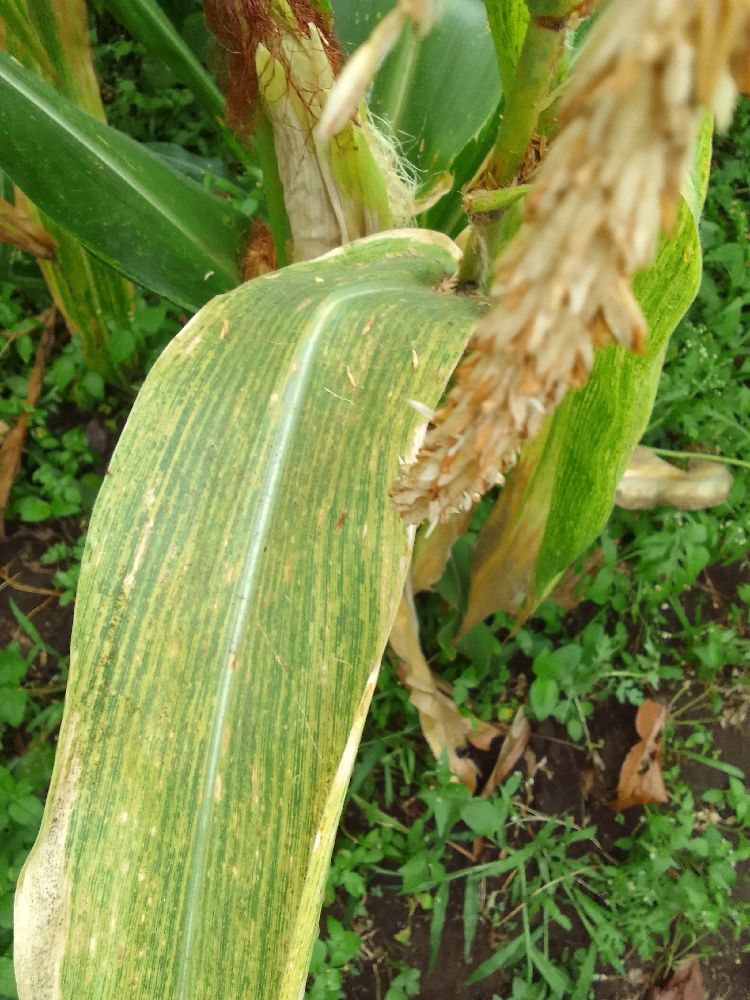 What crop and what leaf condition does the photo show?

maize, maize lethal necrosis
